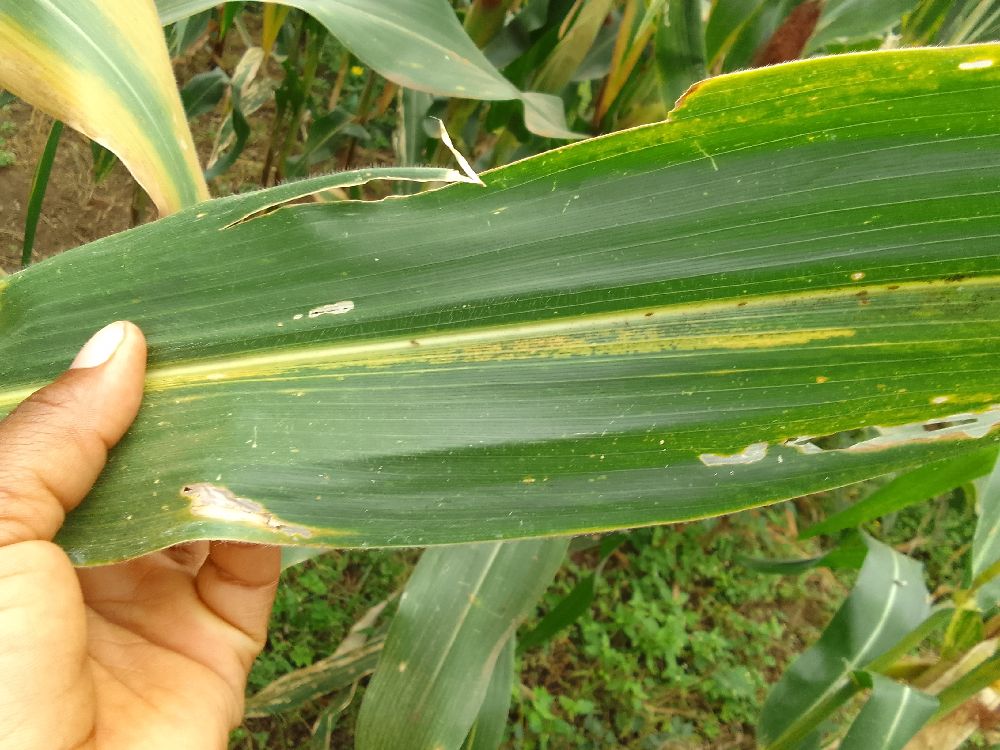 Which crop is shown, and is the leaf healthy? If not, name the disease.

maize, maize lethal necrosis
